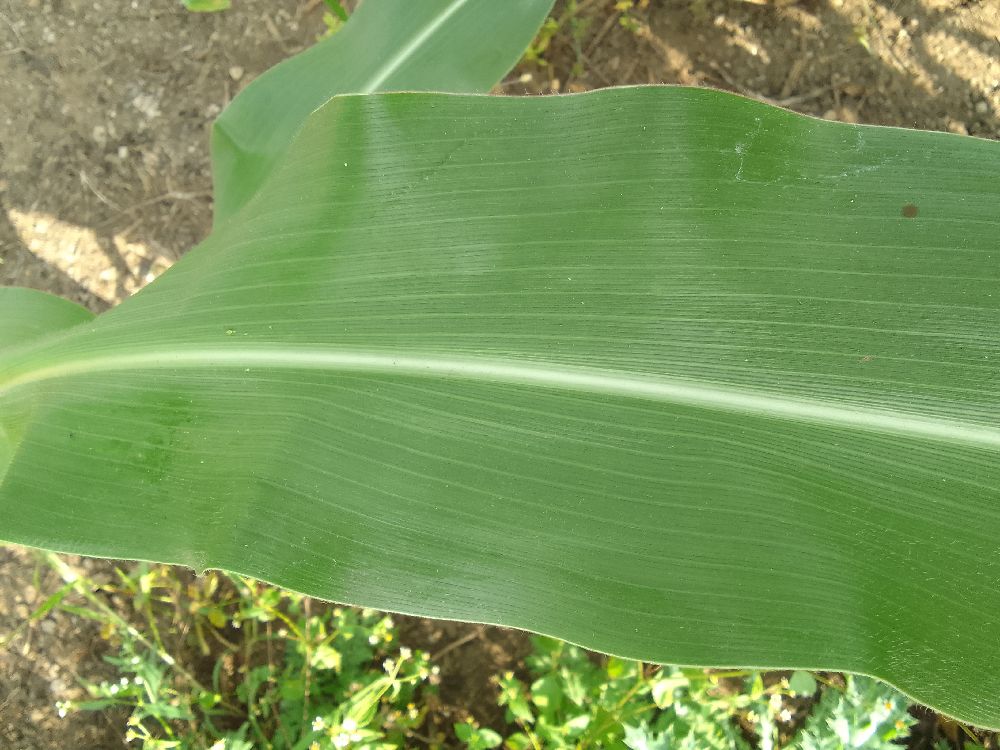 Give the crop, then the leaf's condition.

maize, healthy
